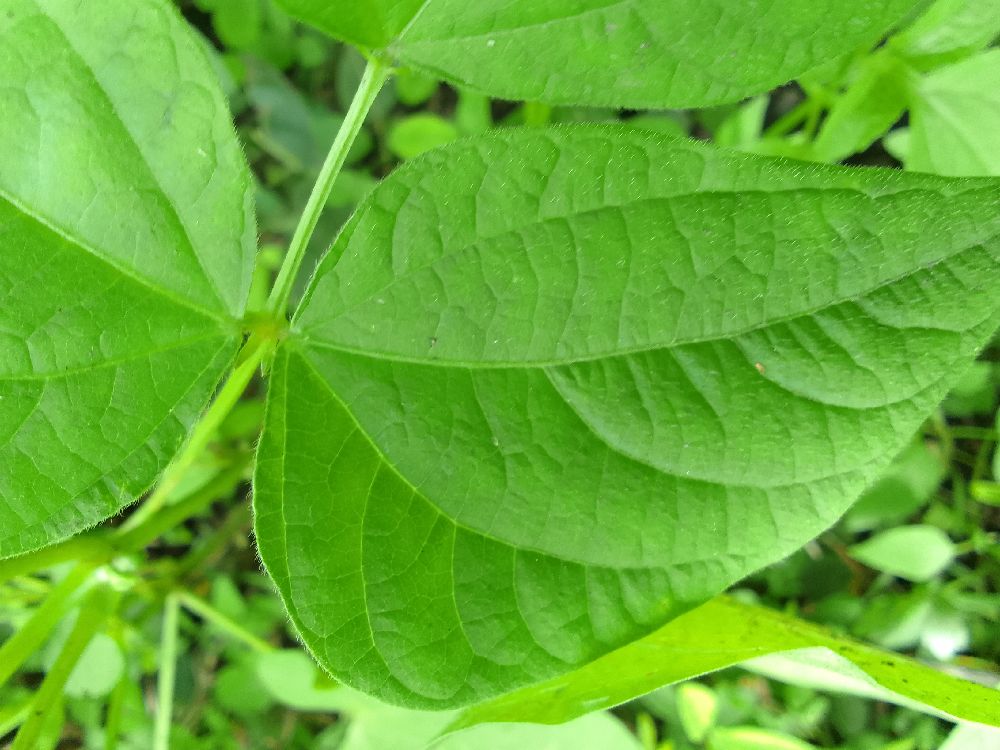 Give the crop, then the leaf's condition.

common bean, healthy
